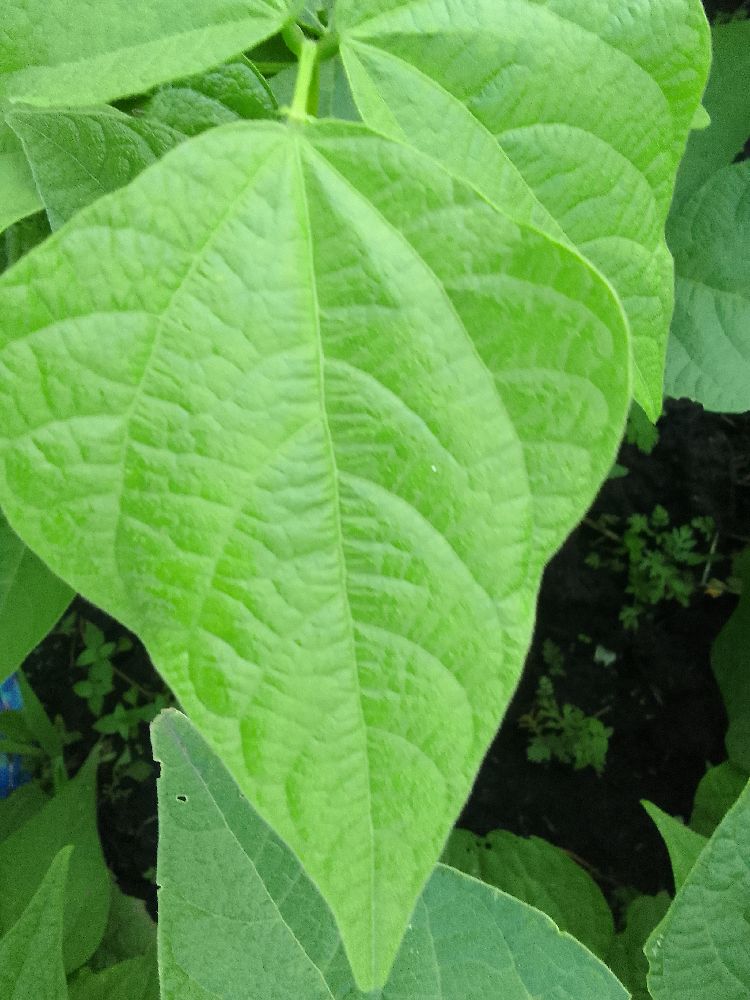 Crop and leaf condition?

common bean, healthy
